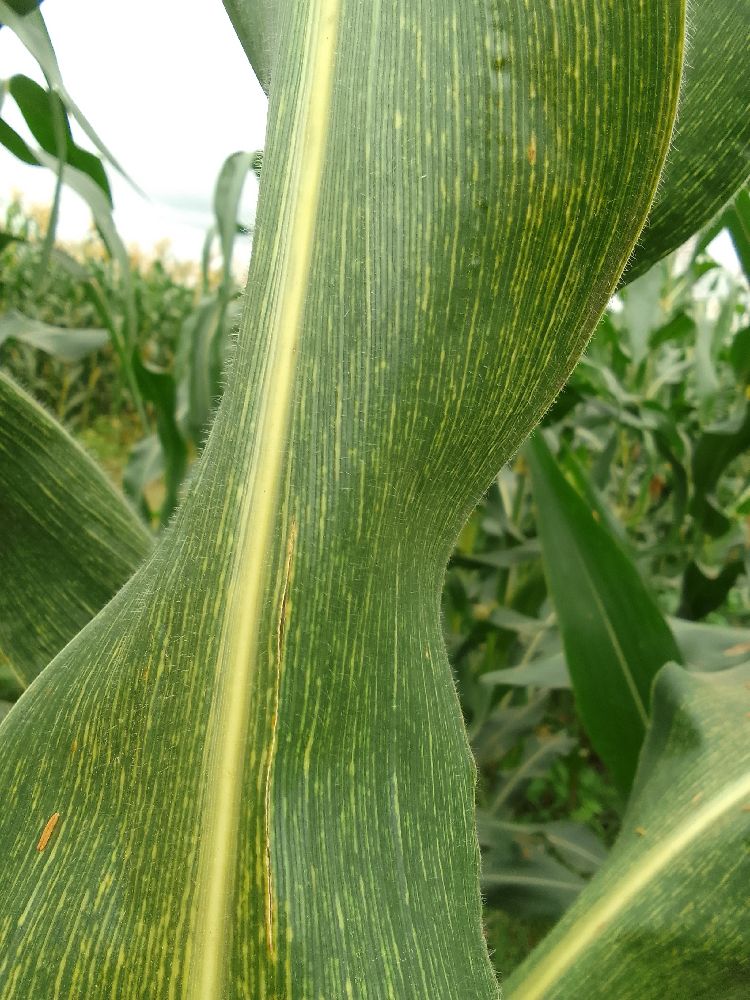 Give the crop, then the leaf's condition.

maize, maize streak virus
